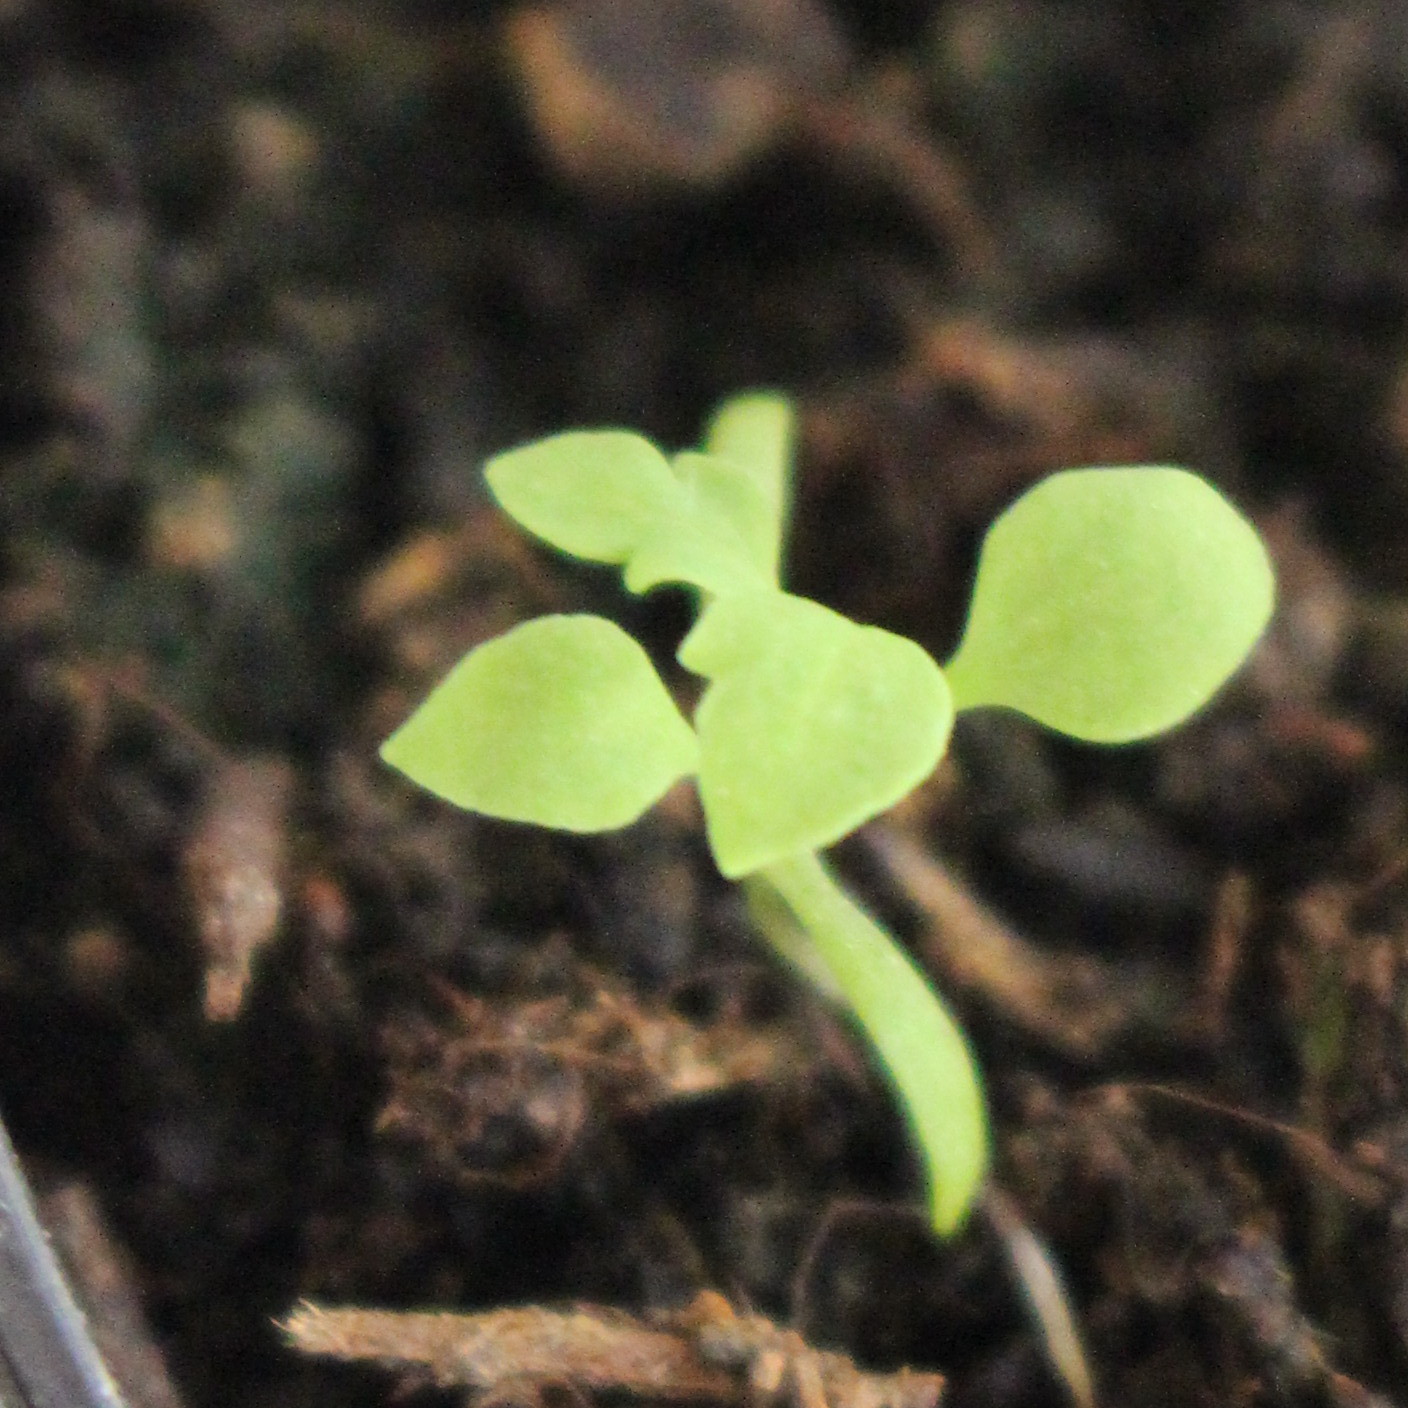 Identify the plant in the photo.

Papaver rhoeas
